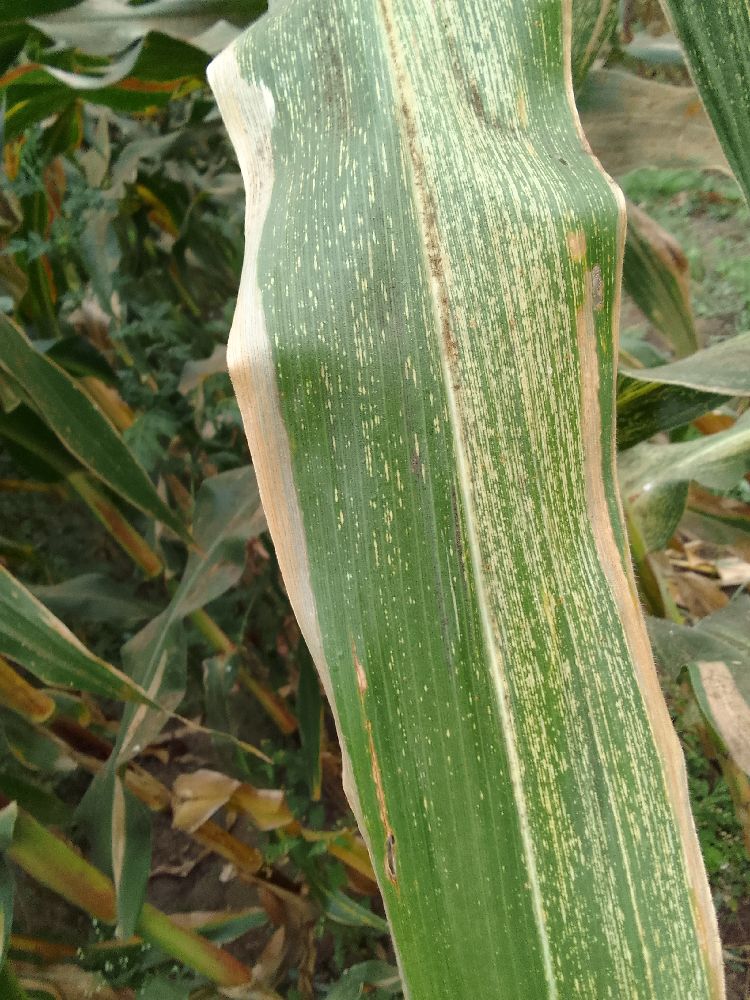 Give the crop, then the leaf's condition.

maize, maize streak virus
